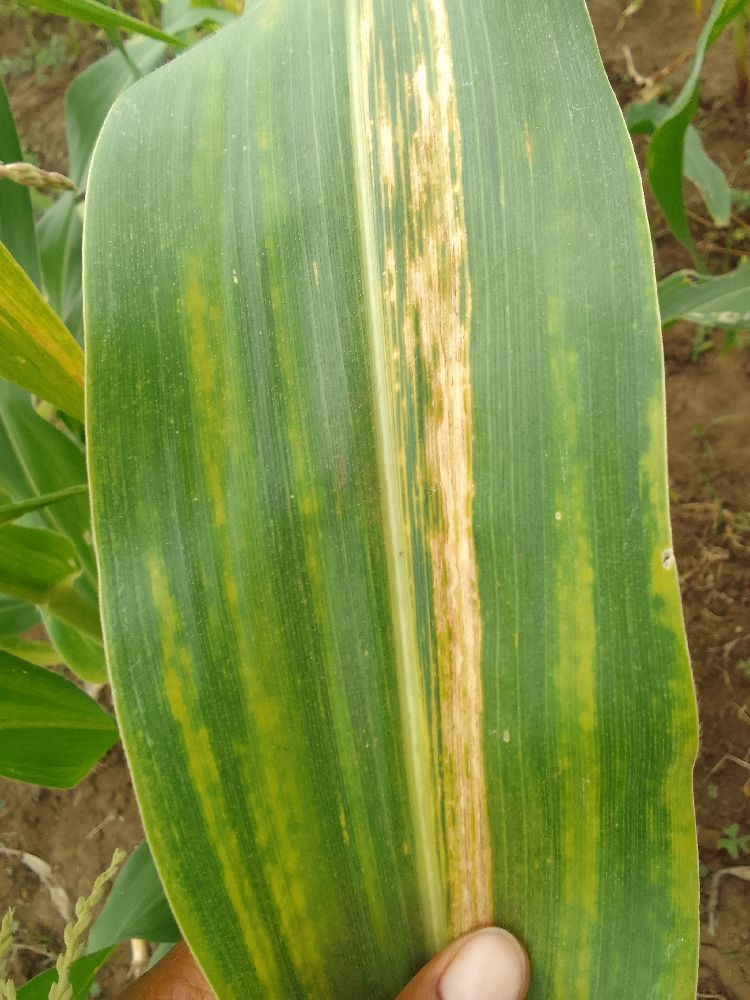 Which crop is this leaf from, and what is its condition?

maize, maize lethal necrosis
